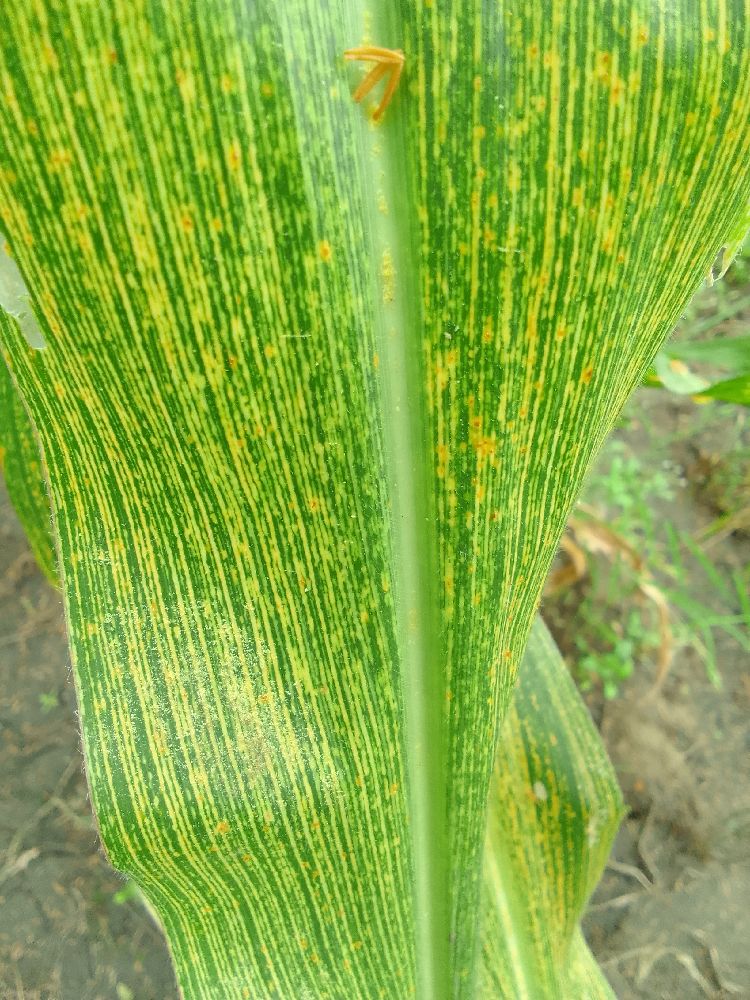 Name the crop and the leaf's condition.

maize, maize streak virus
